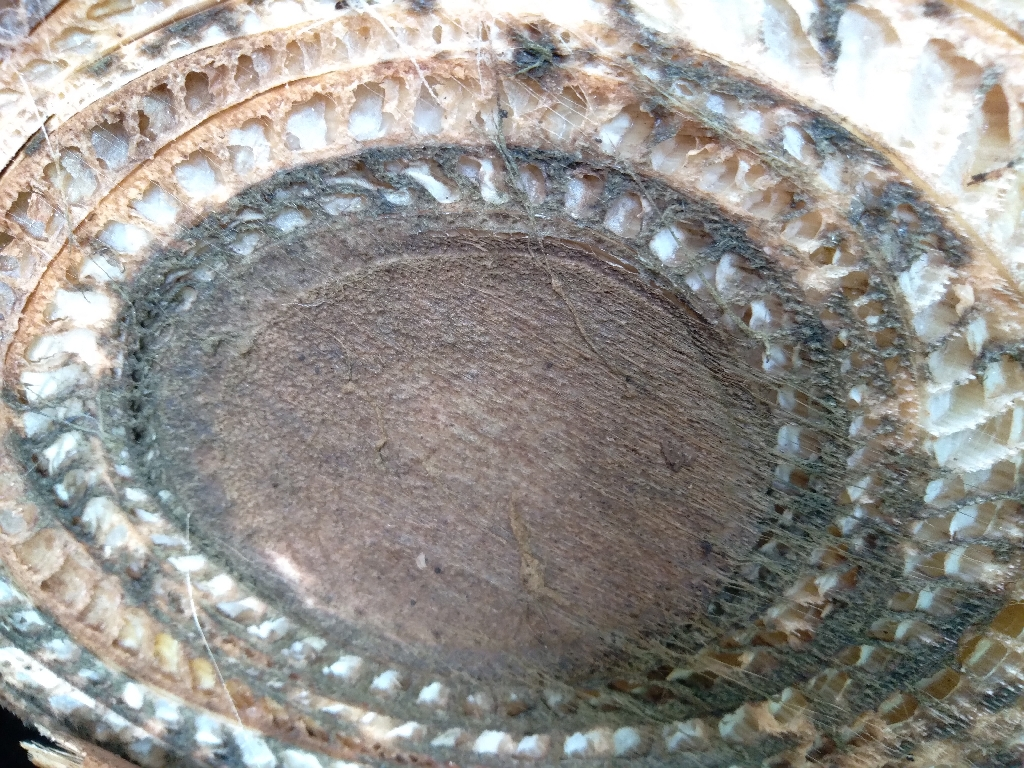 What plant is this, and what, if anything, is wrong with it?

banana, fusarium wilt race 1
